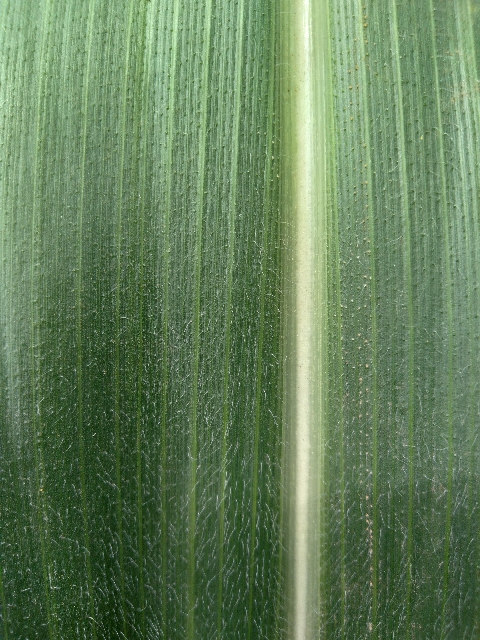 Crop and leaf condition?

maize, healthy
